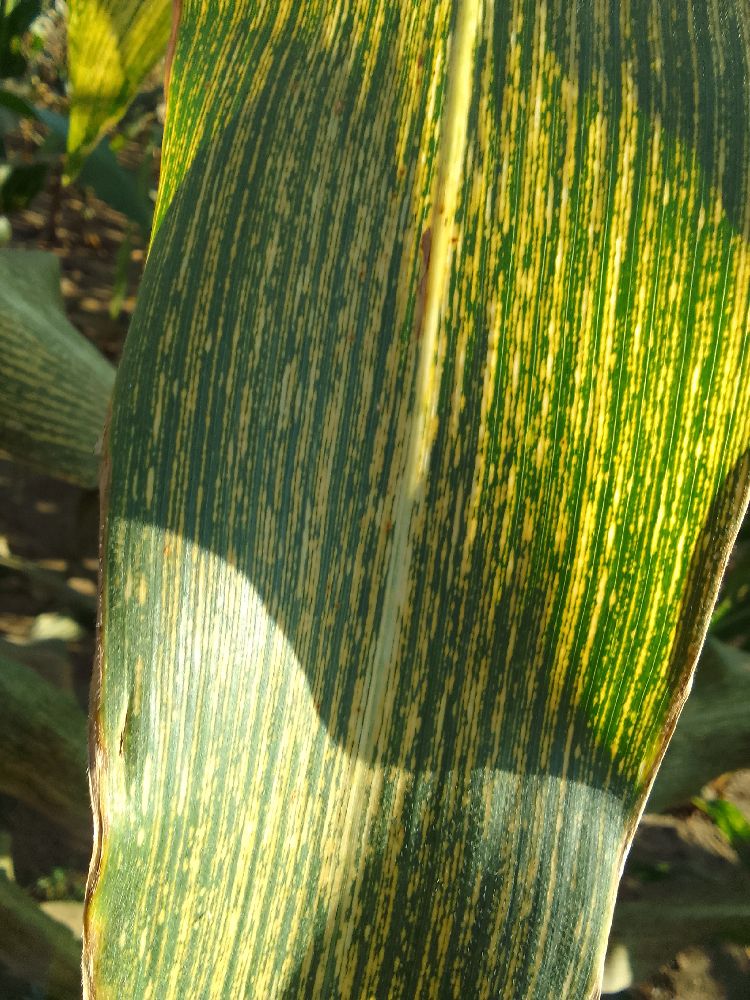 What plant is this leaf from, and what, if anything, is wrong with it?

maize, maize streak virus
